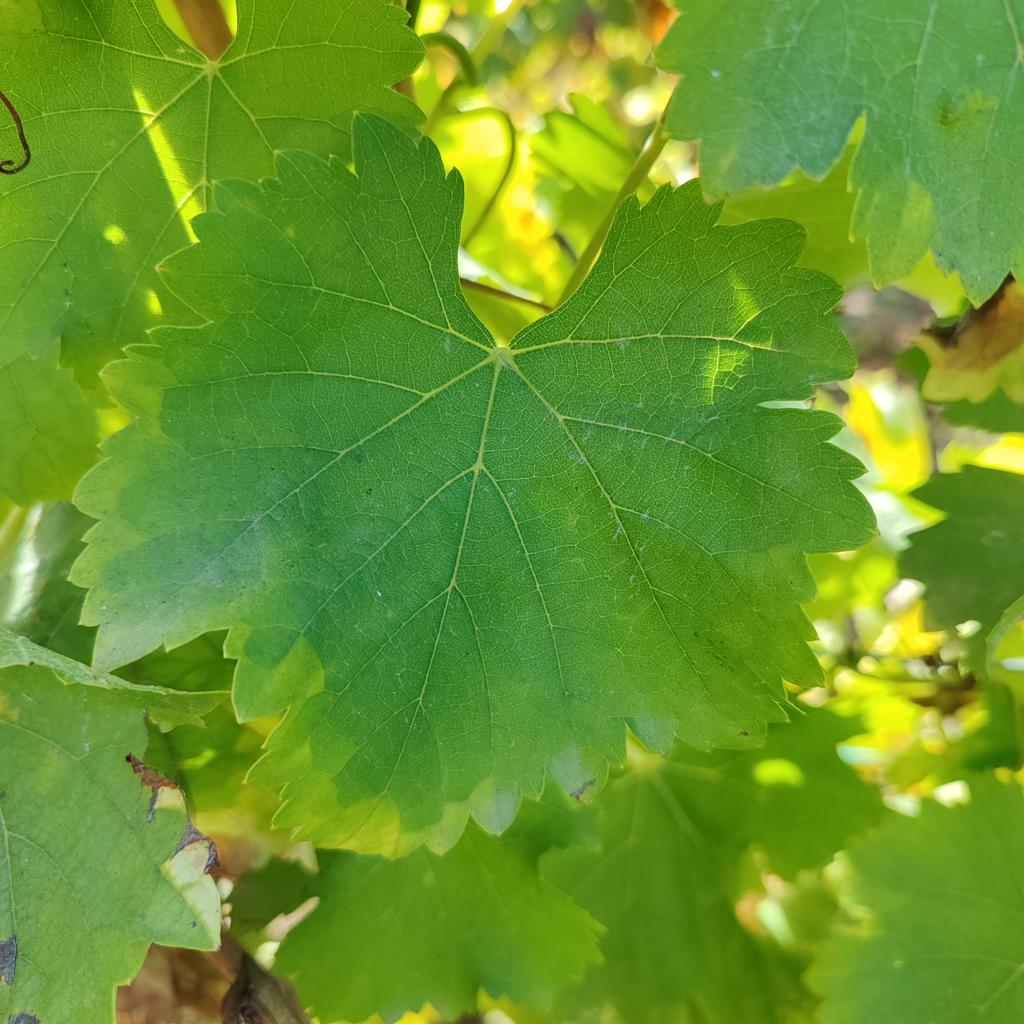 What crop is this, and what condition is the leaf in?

grapevine, powdery mildew
